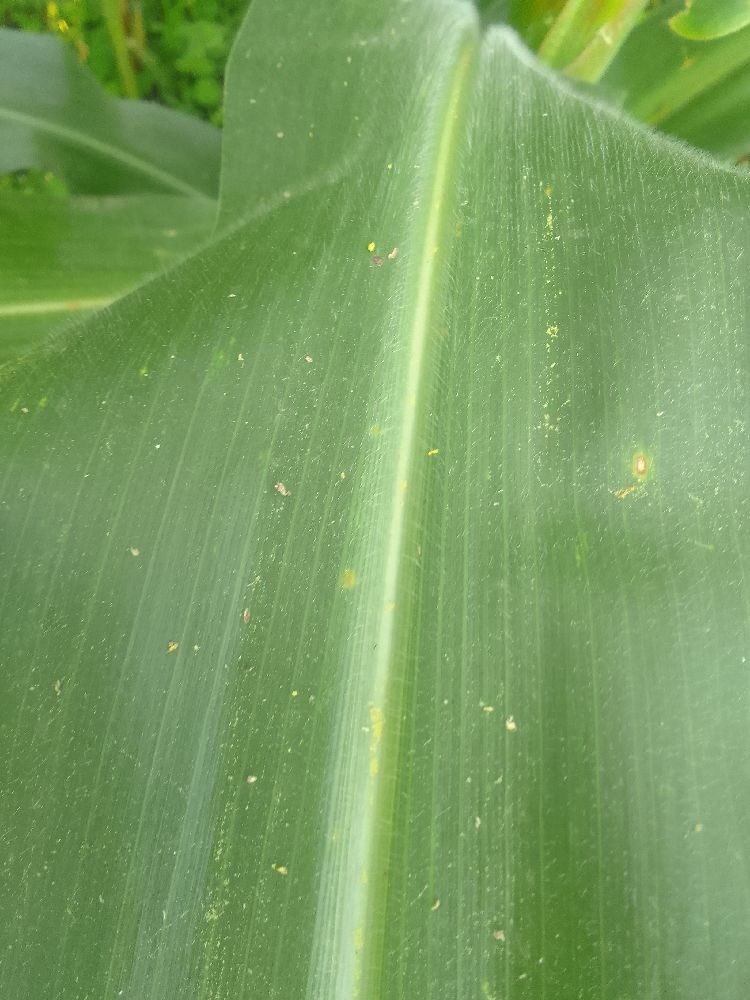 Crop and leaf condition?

maize, healthy
